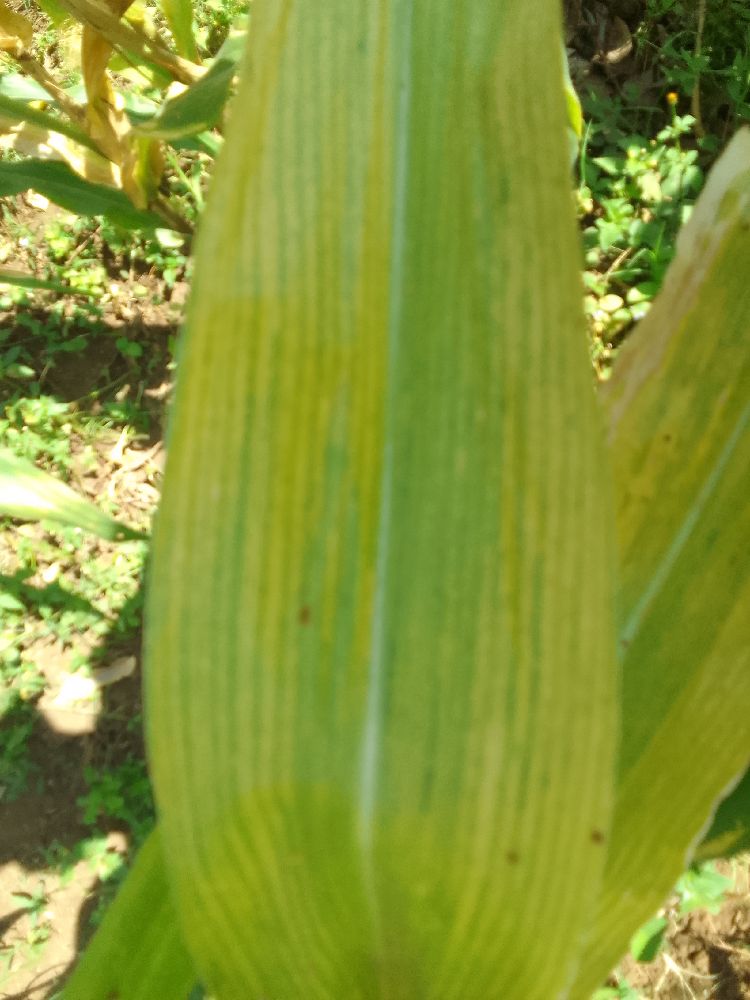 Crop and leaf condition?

maize, maize lethal necrosis
